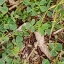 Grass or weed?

unstructured weed
